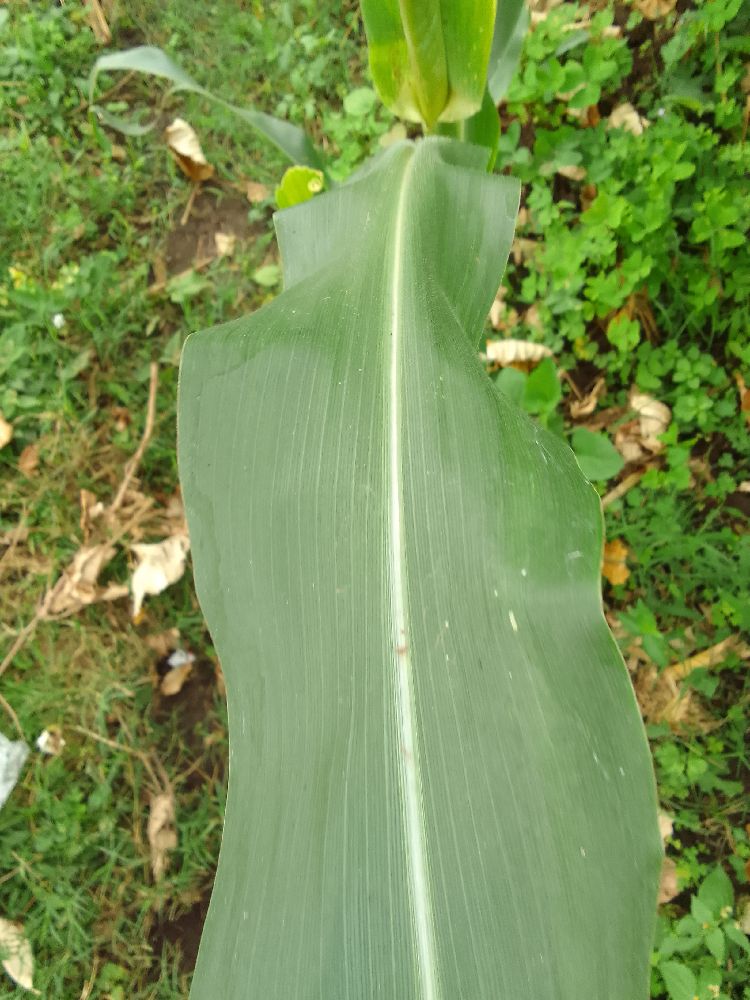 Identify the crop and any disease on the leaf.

maize, healthy
